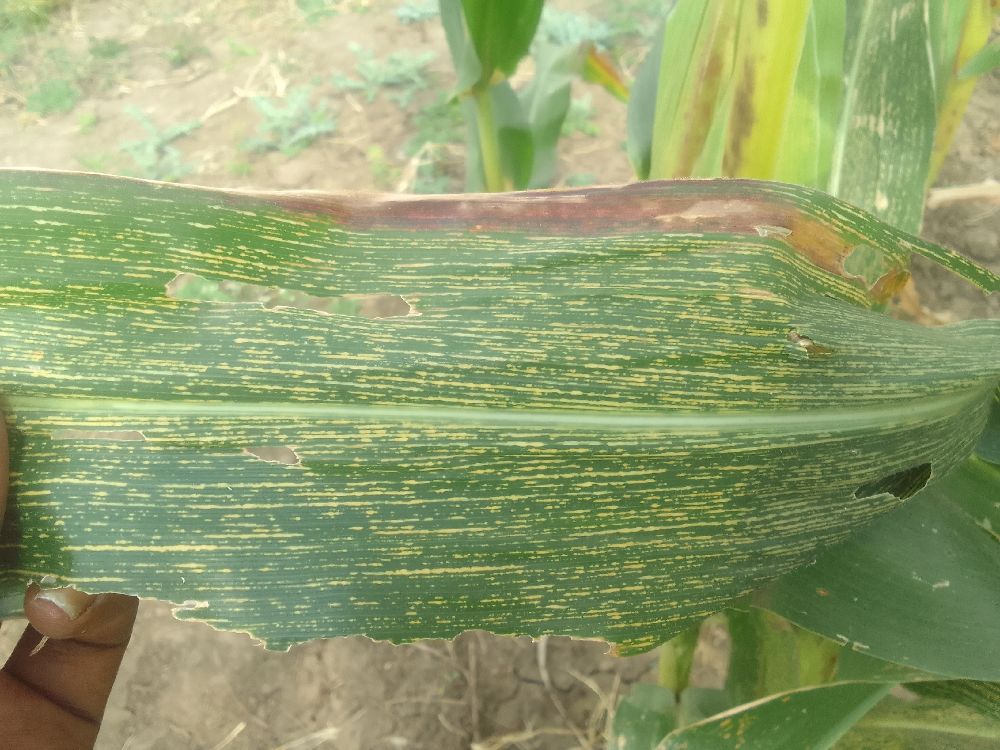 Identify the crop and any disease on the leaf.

maize, maize streak virus
